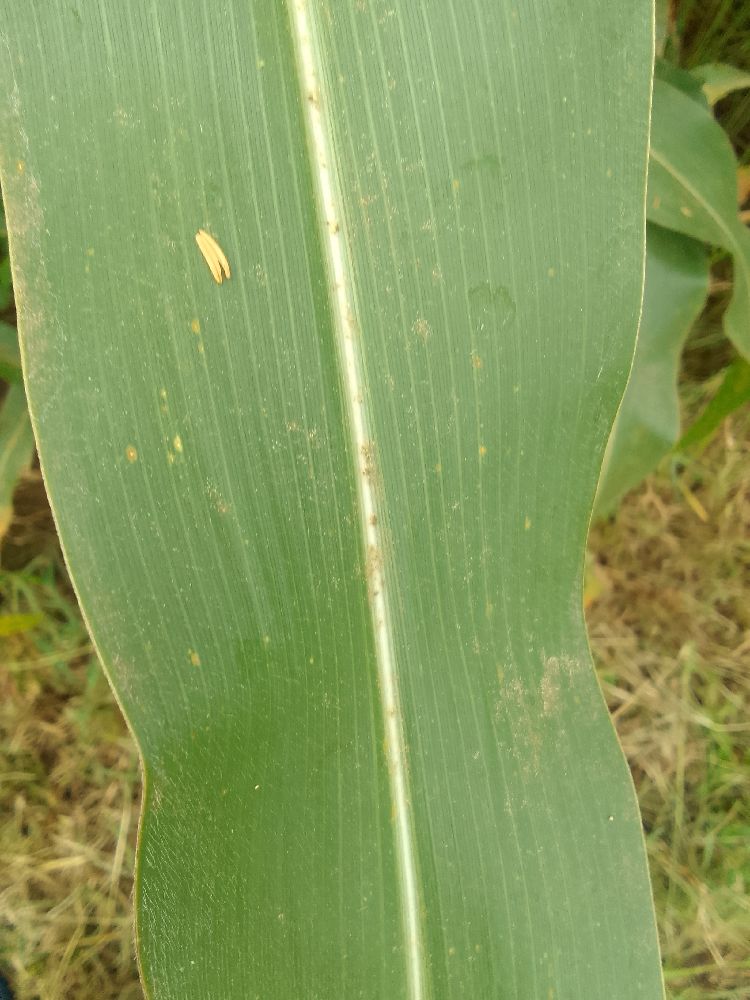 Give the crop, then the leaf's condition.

maize, healthy
